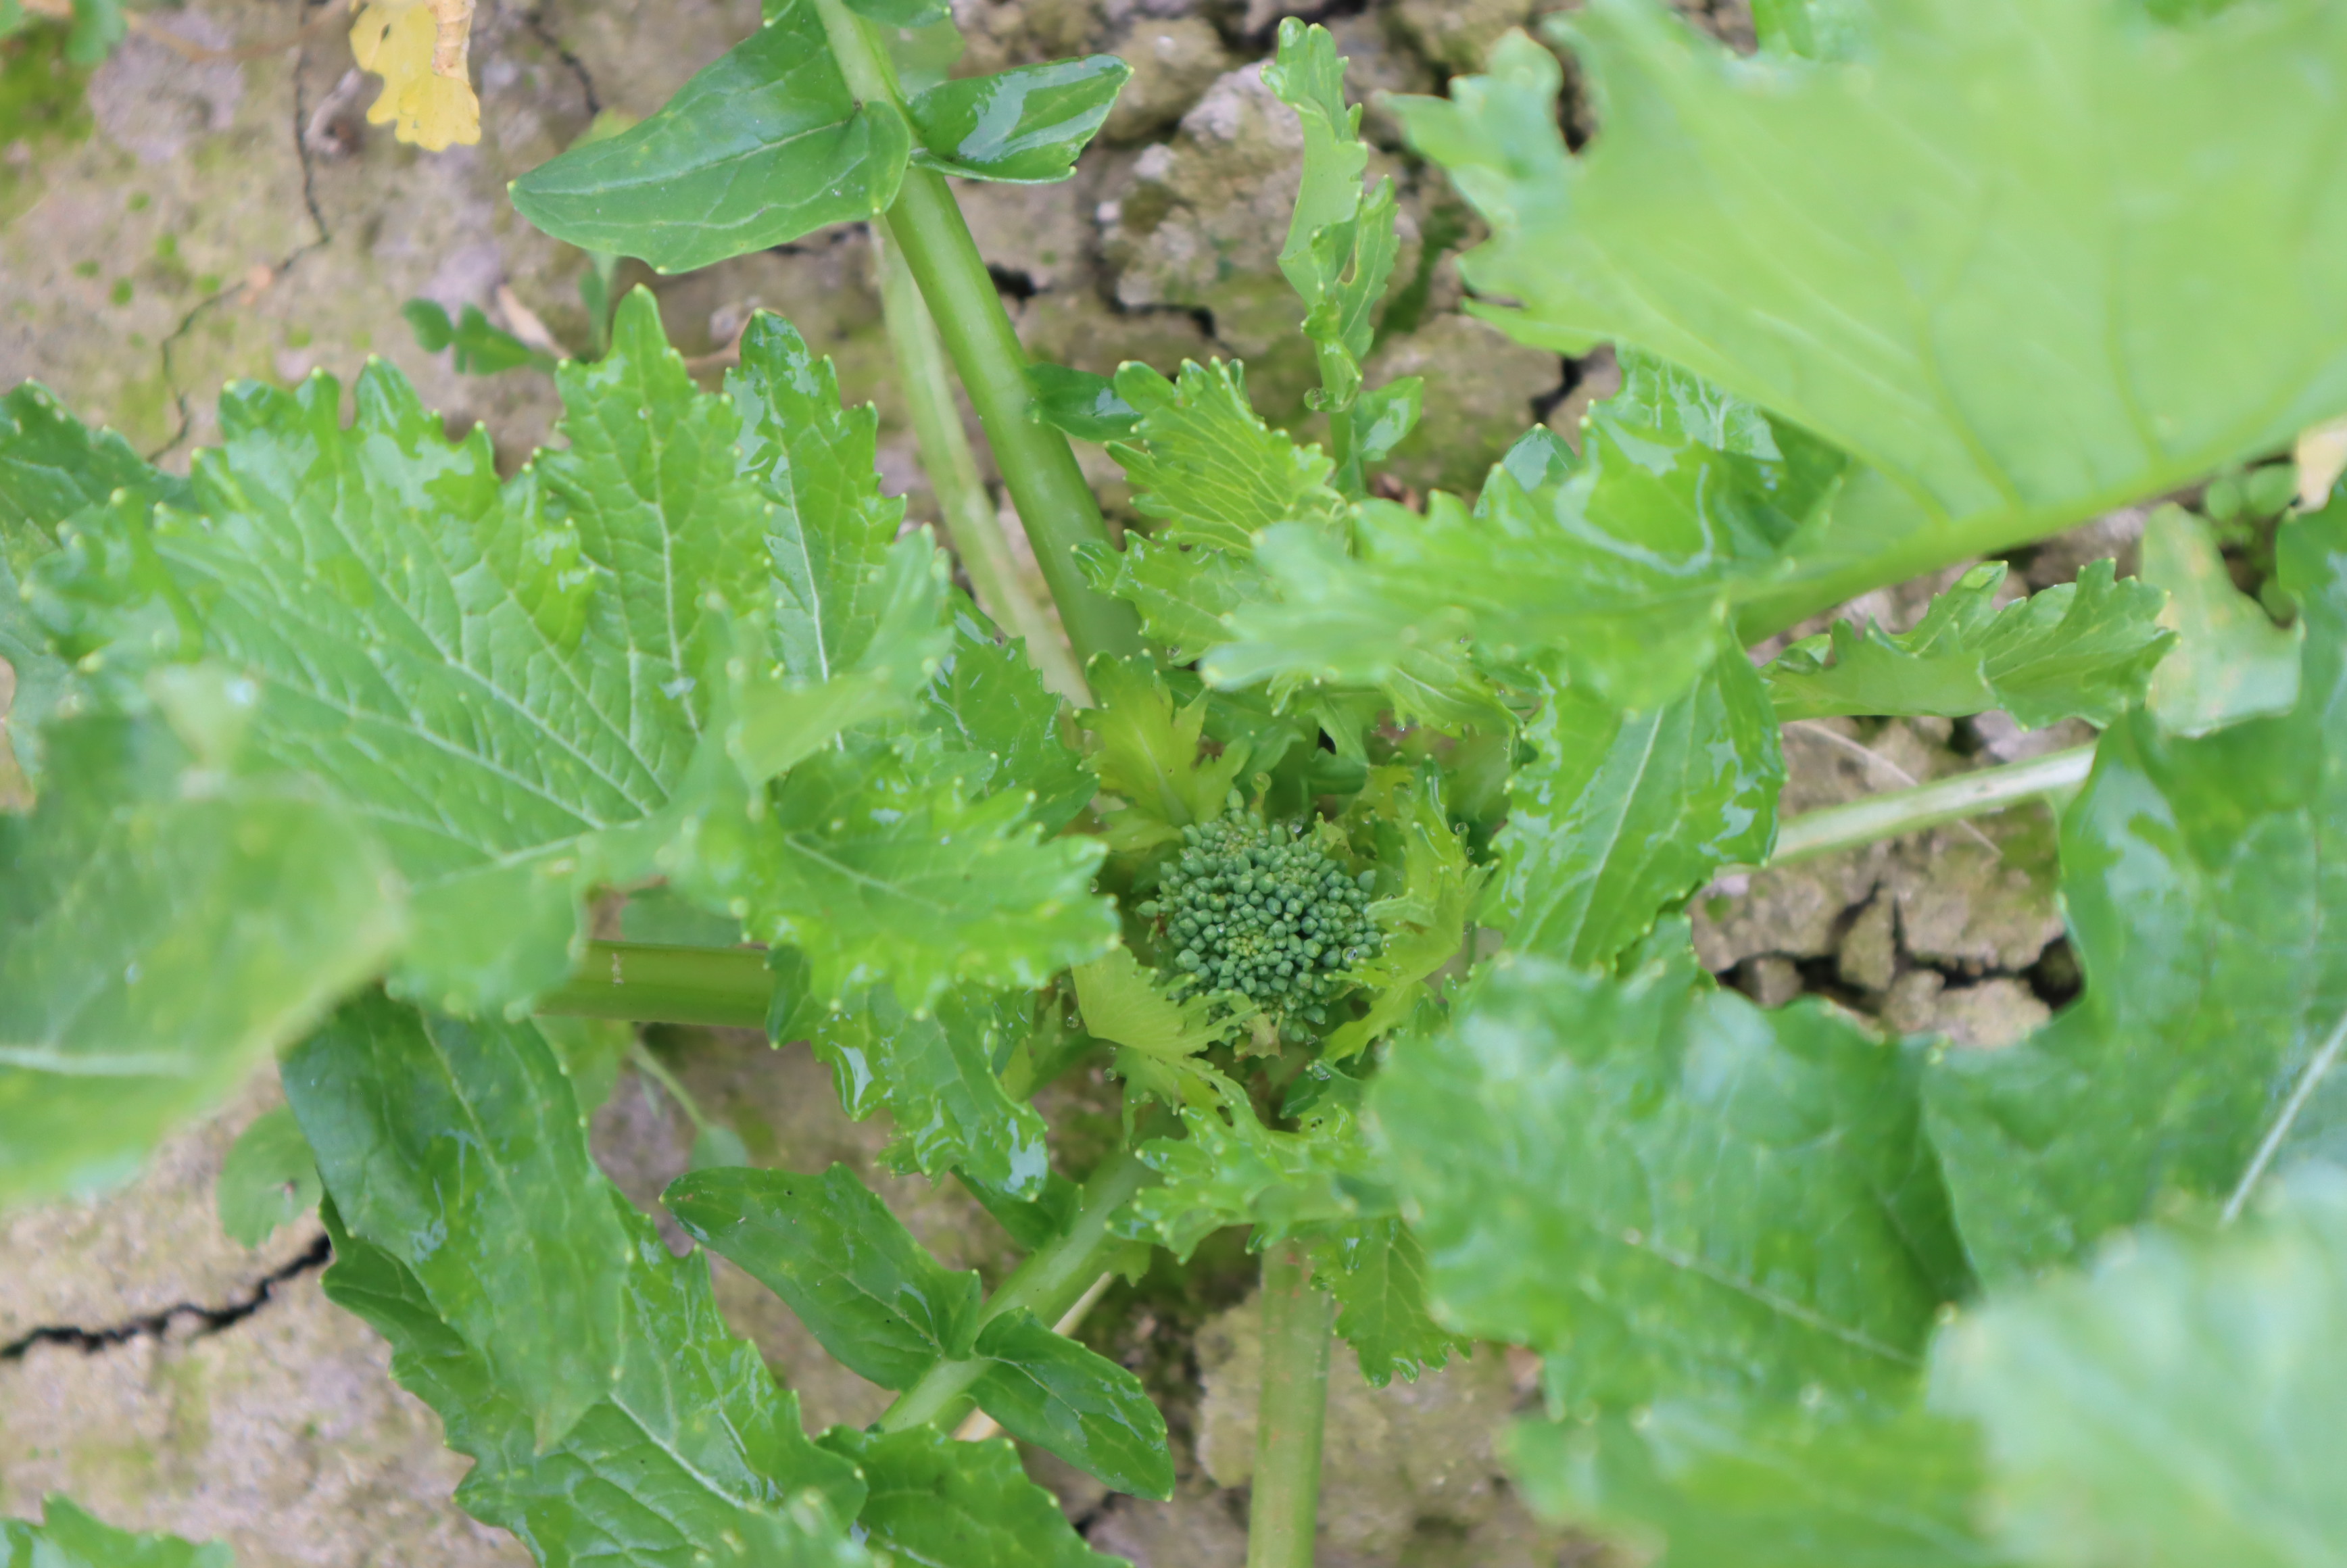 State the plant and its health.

rapini, healthy
